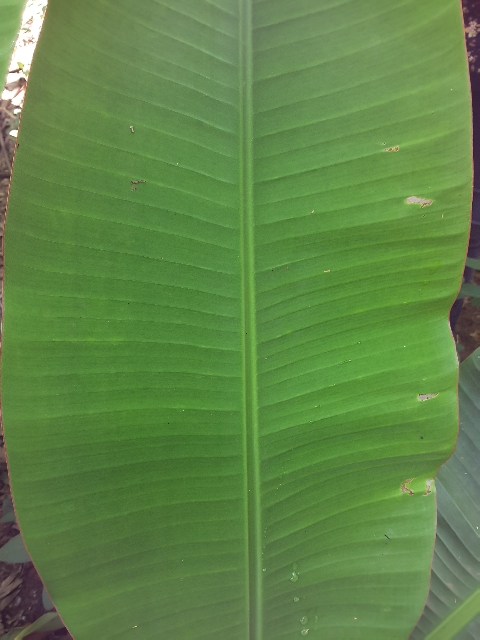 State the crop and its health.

banana, healthy
